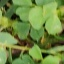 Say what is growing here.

unstructured weed
